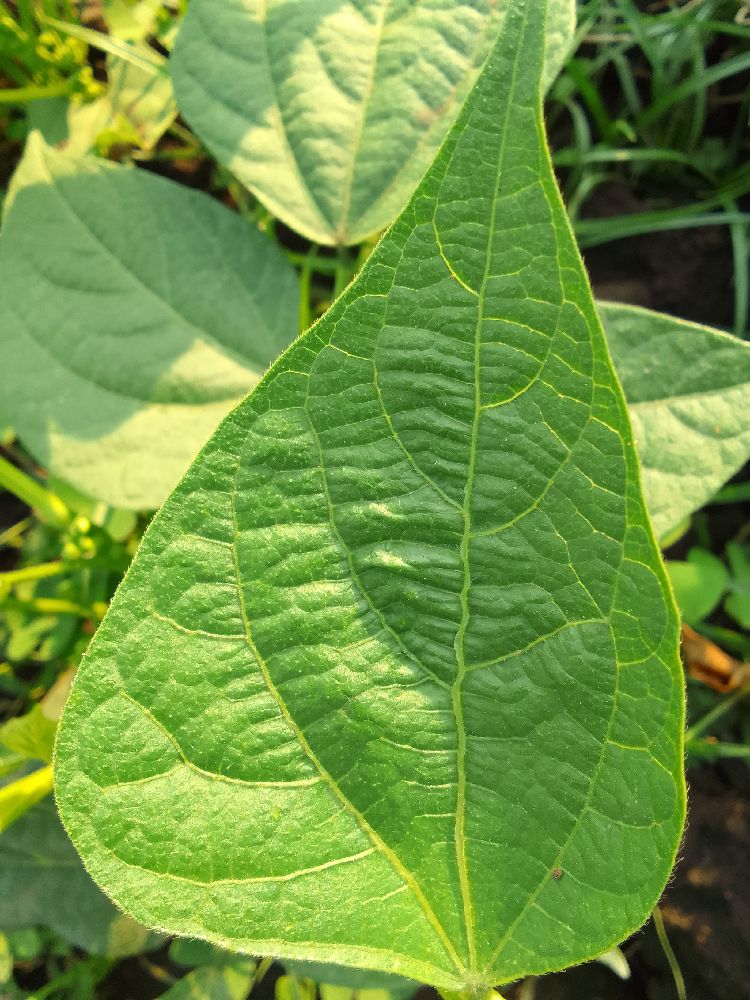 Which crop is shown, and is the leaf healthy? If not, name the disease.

common bean, healthy
